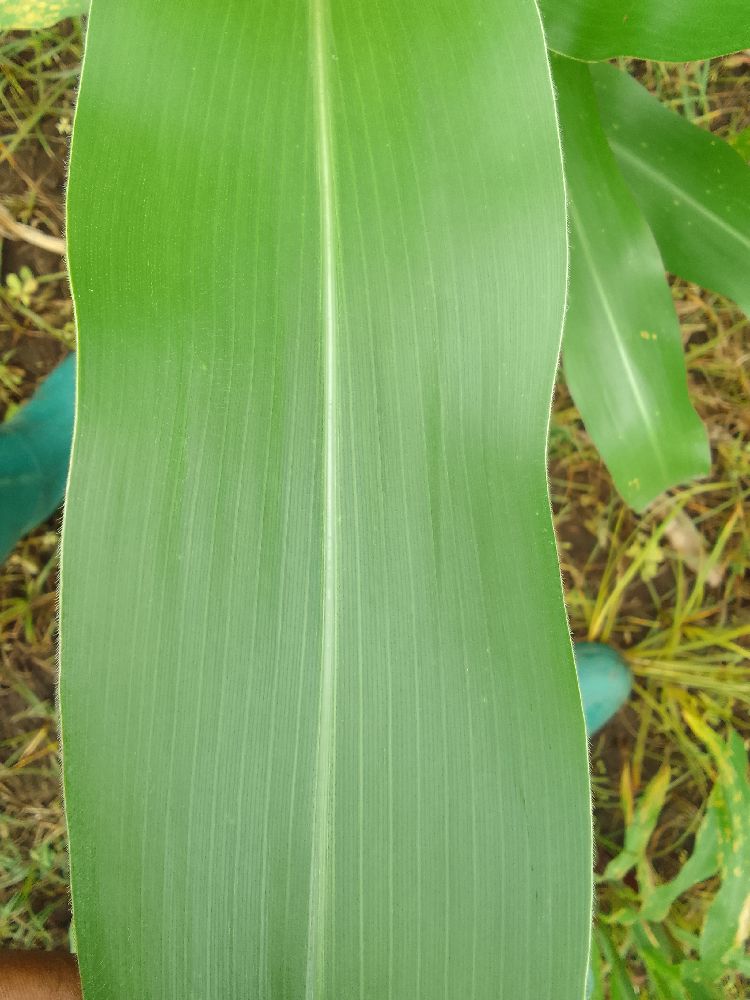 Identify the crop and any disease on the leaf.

maize, healthy
